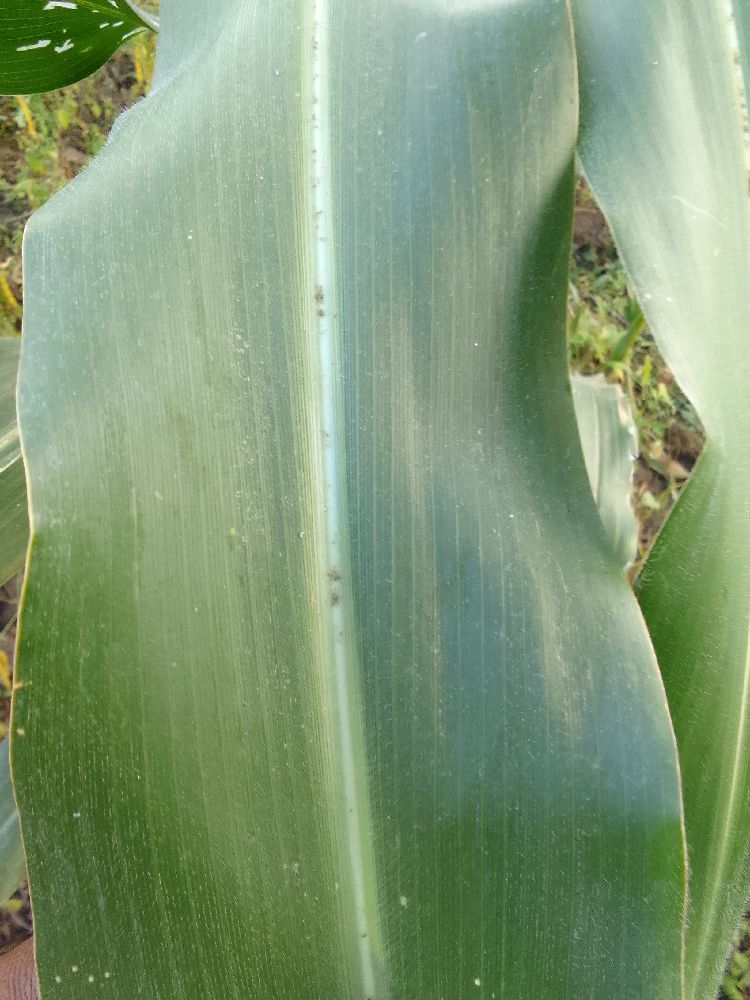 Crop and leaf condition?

maize, healthy
